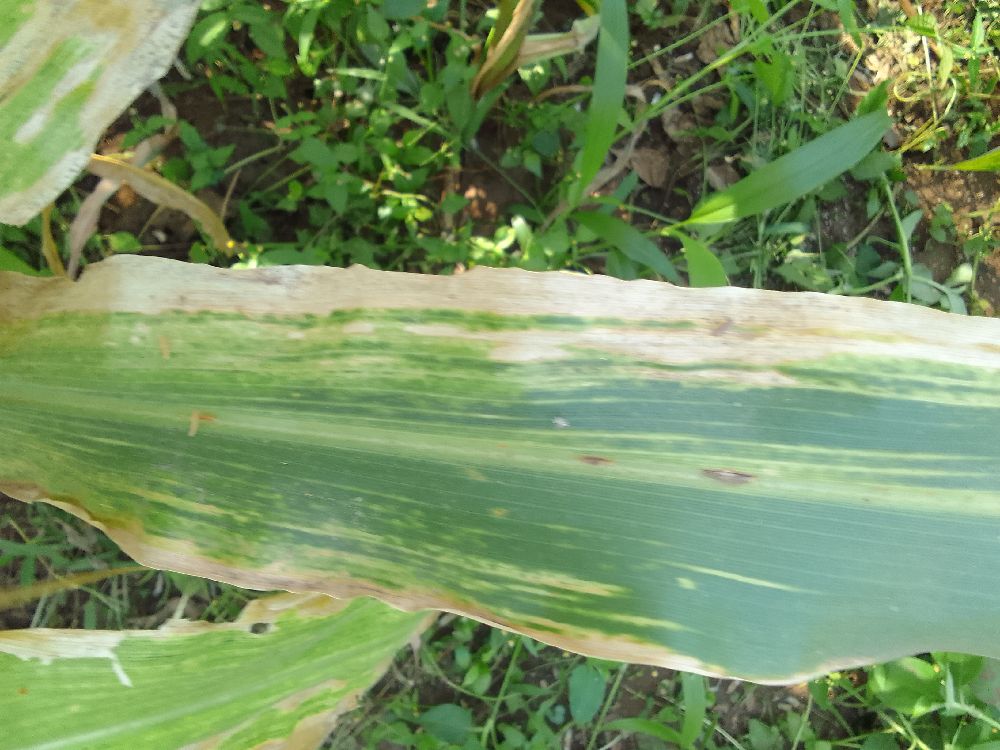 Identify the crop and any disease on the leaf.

maize, maize lethal necrosis
